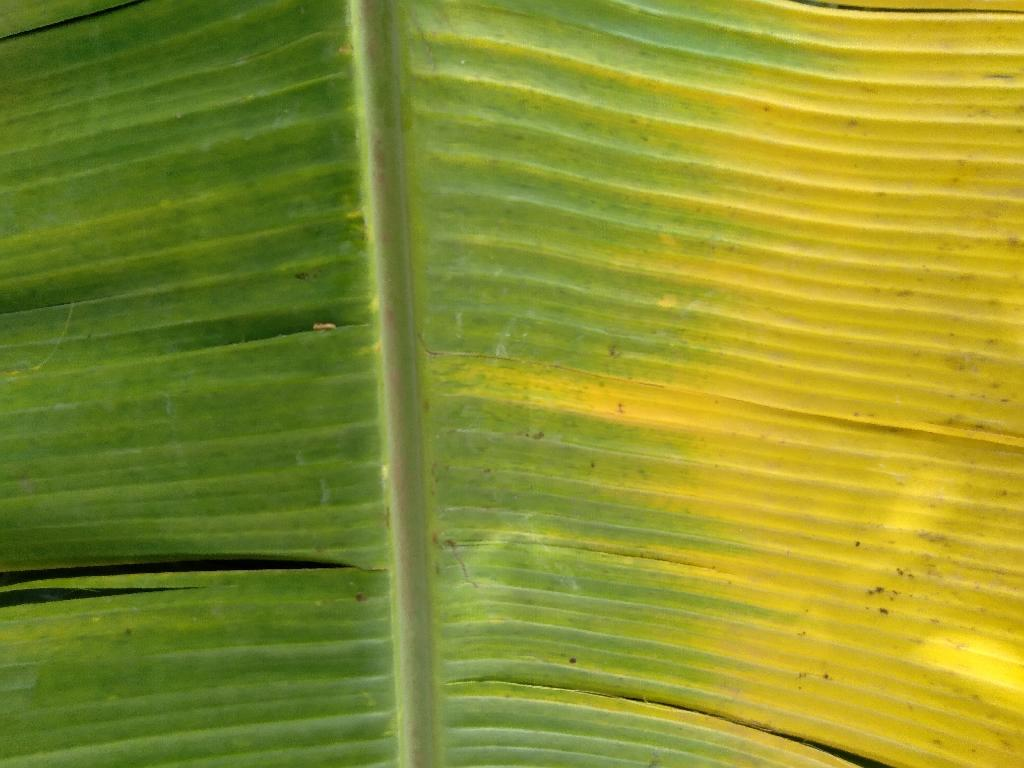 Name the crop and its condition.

banana, fusarium wilt race 1
